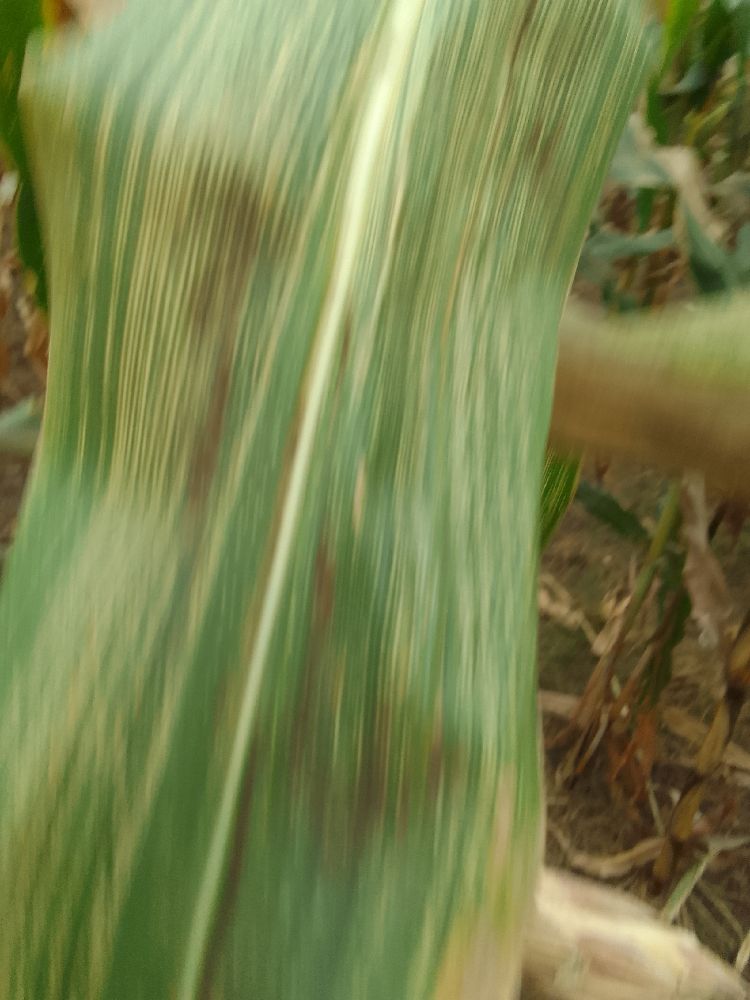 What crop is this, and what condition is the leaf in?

maize, maize streak virus
